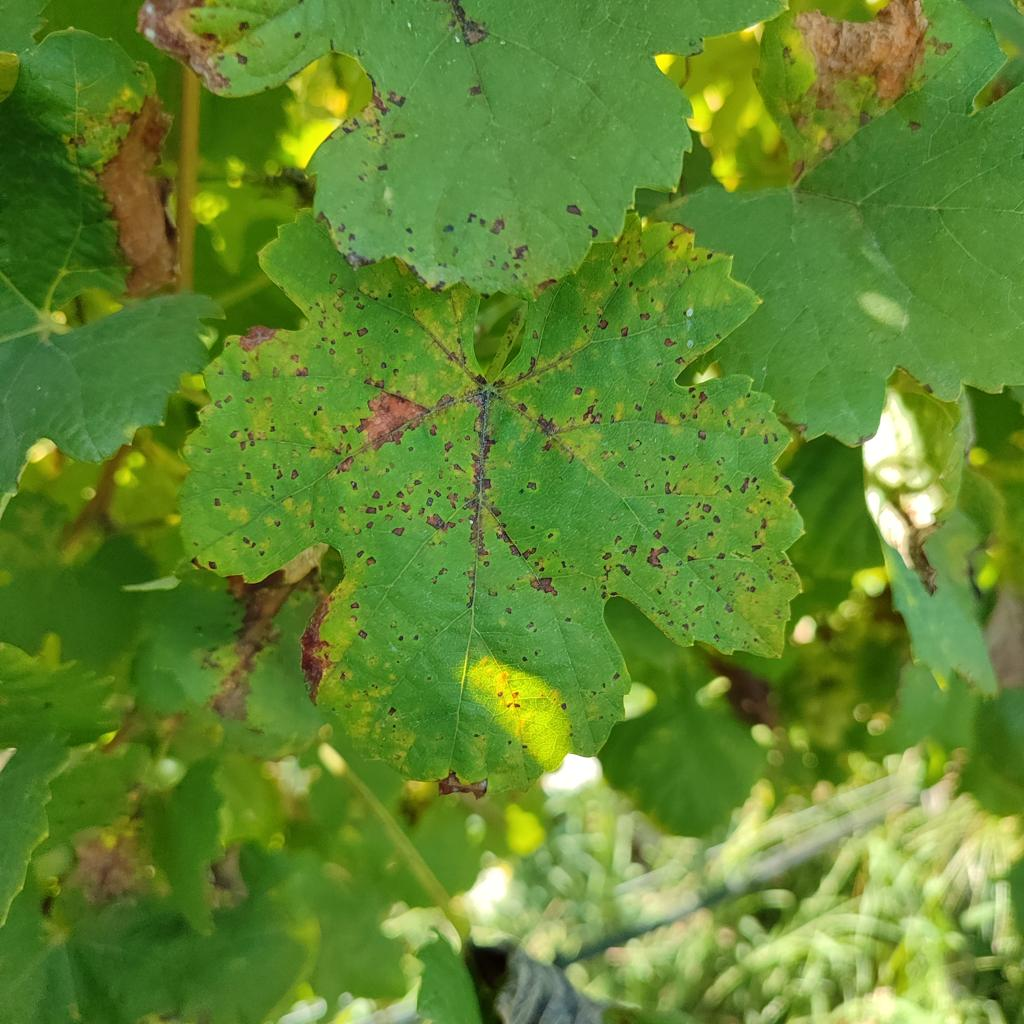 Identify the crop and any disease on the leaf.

grapevine, downy mildew
